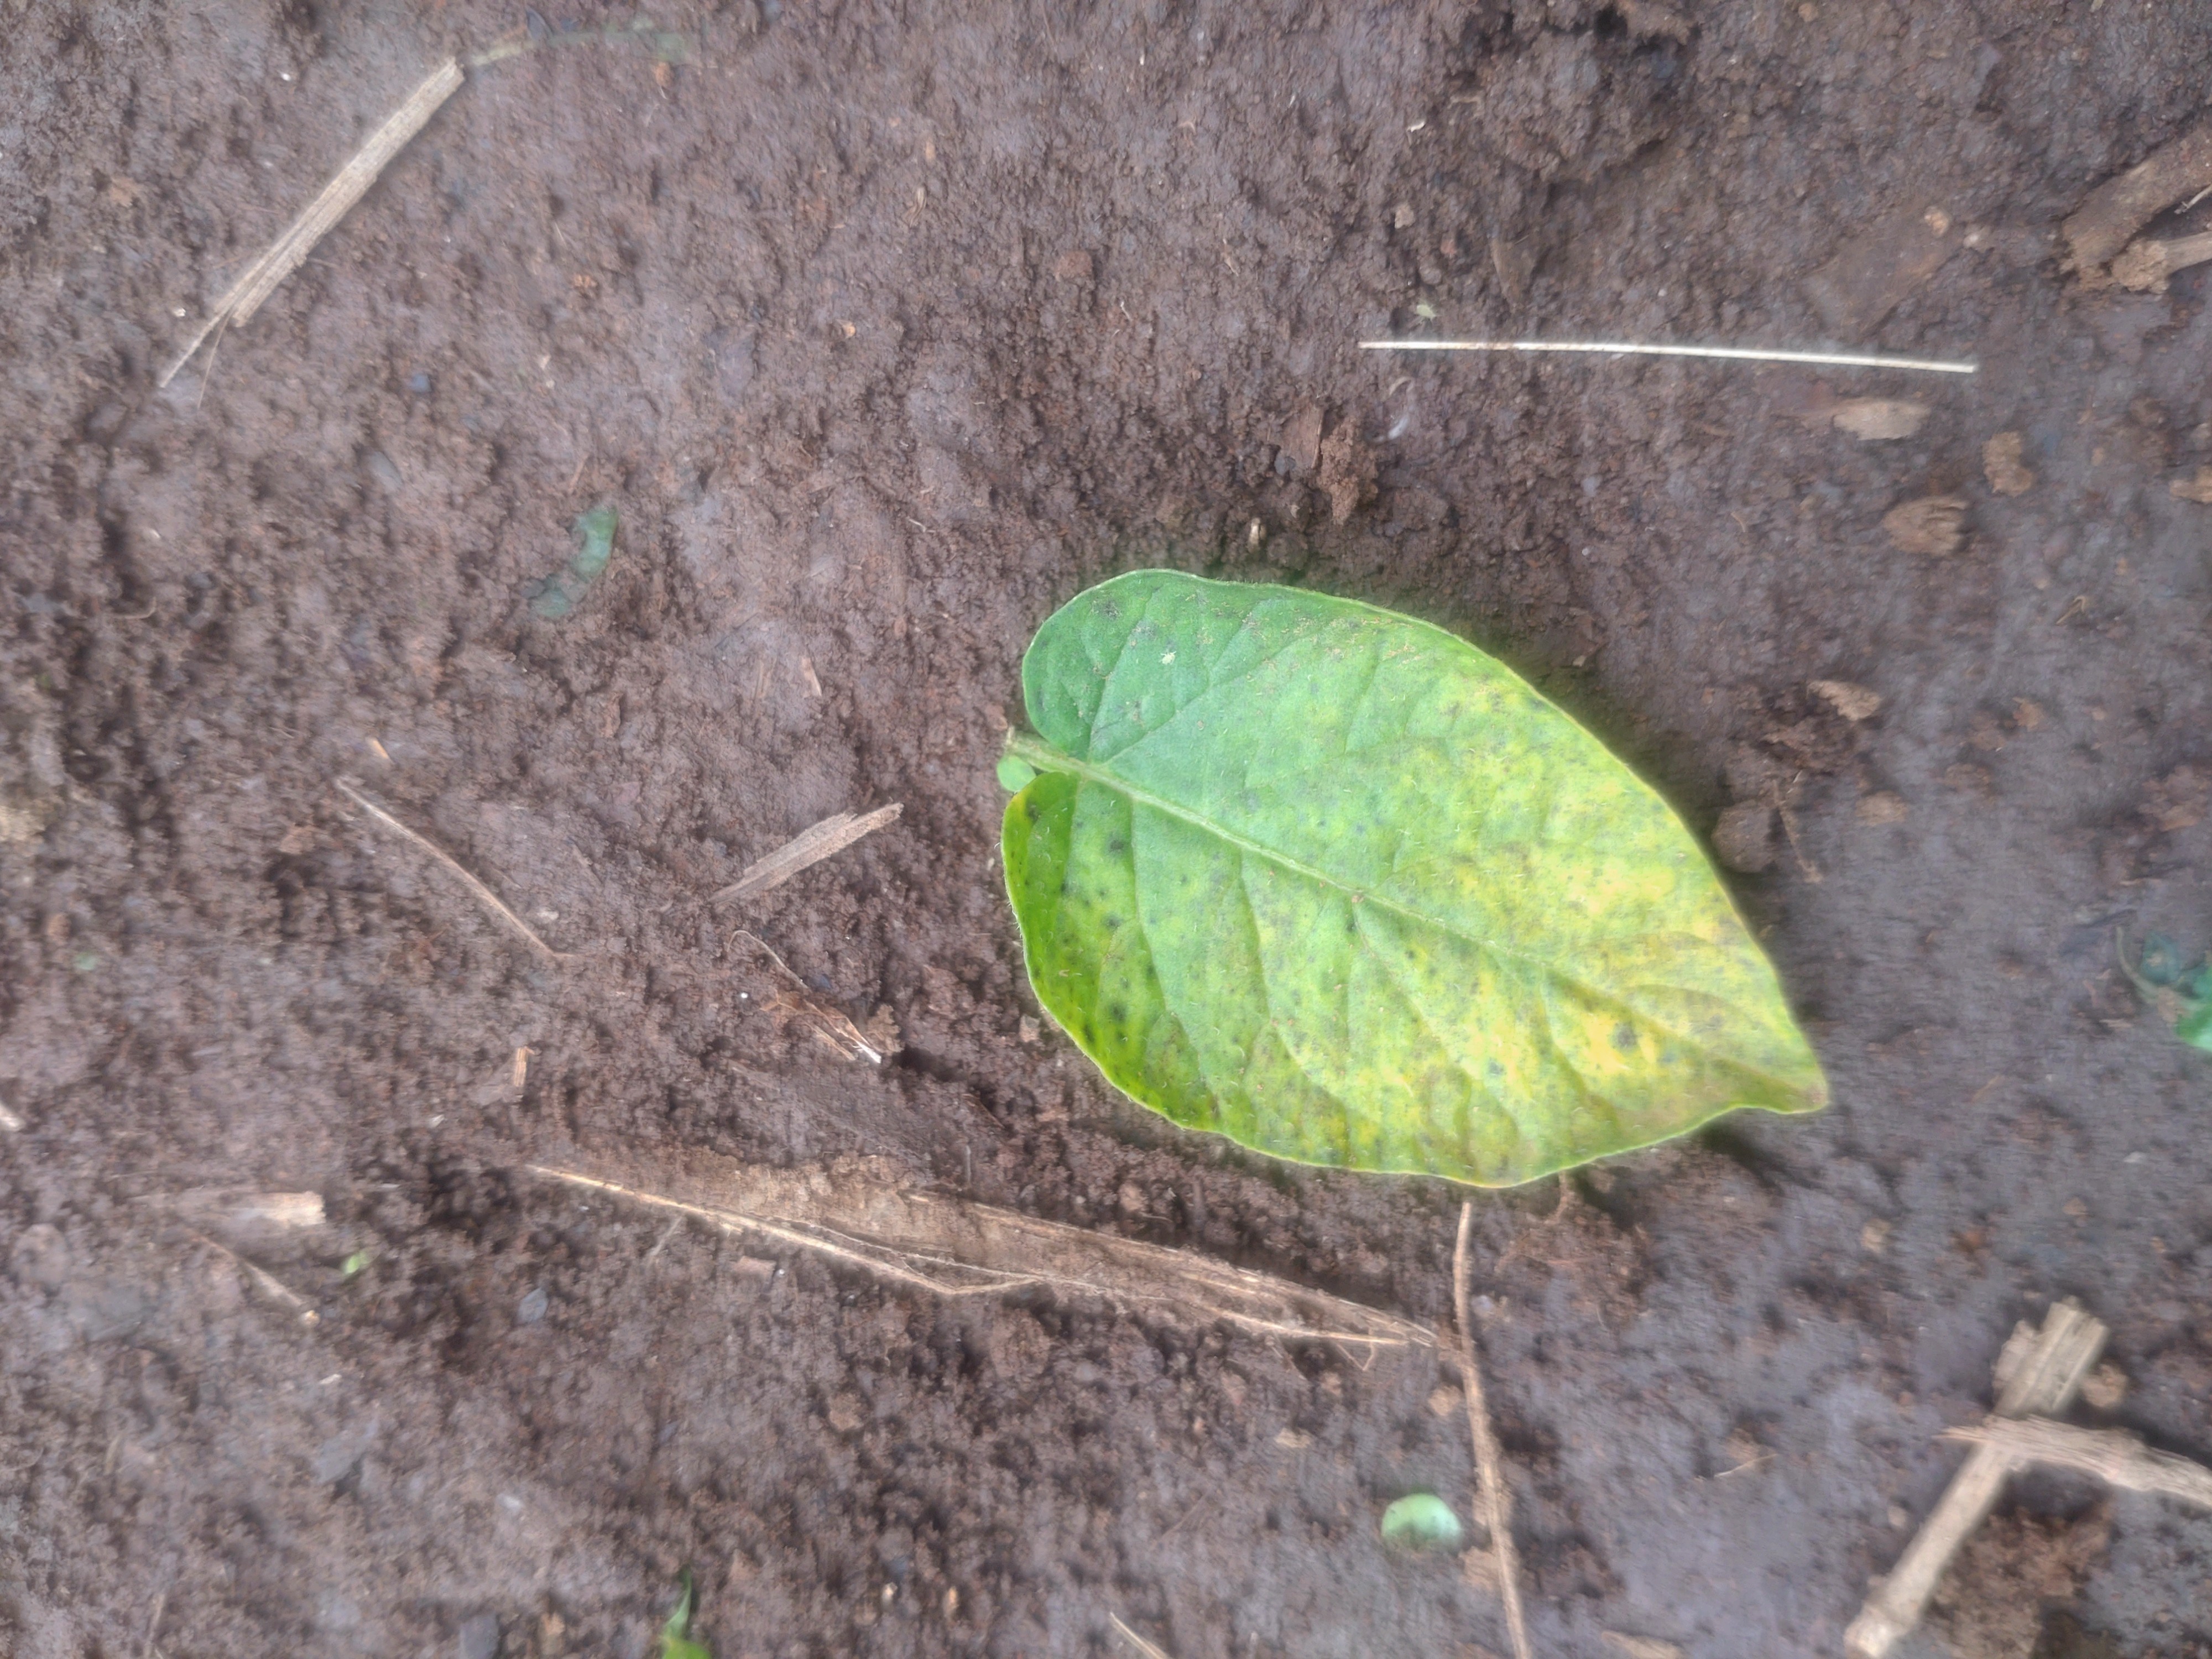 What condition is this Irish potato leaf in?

late blight
